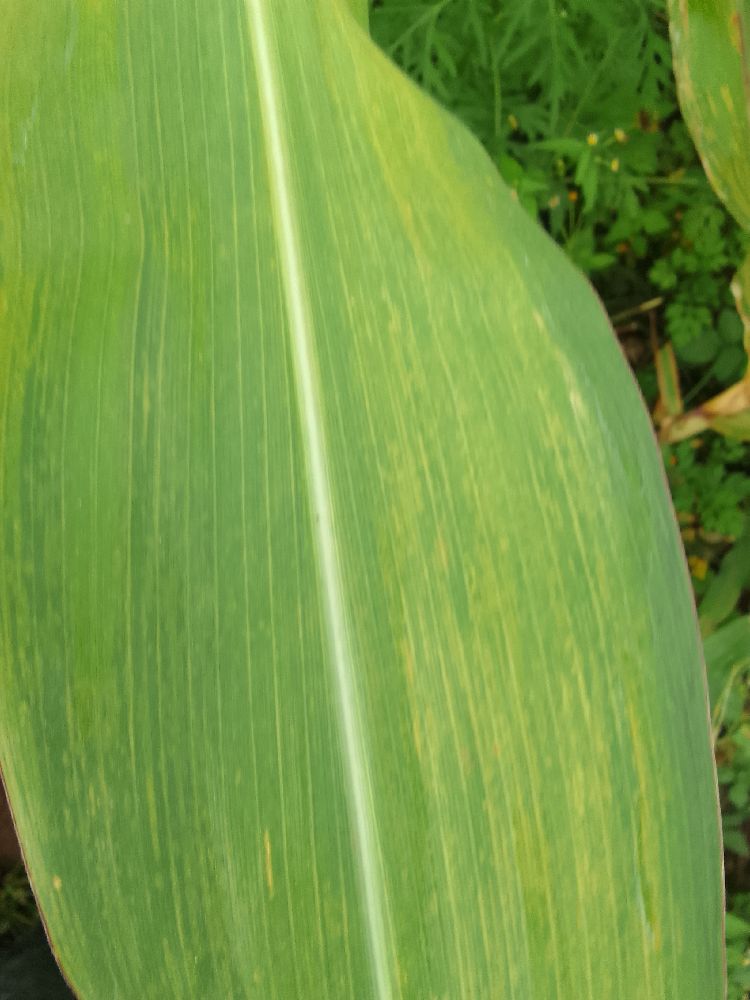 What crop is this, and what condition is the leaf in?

maize, maize lethal necrosis
